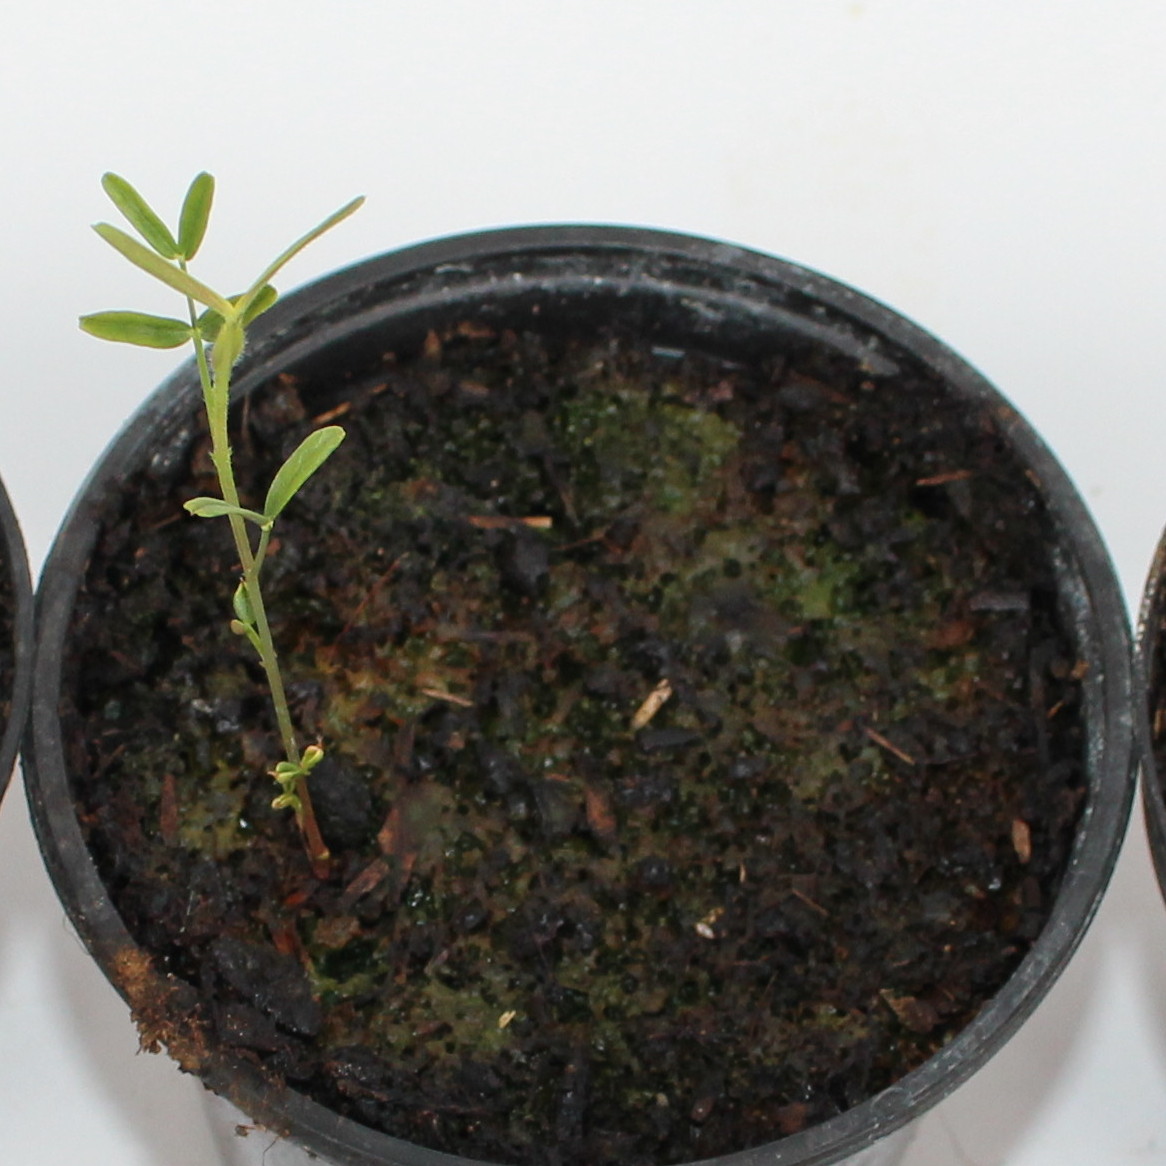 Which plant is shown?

Vicia sativa
